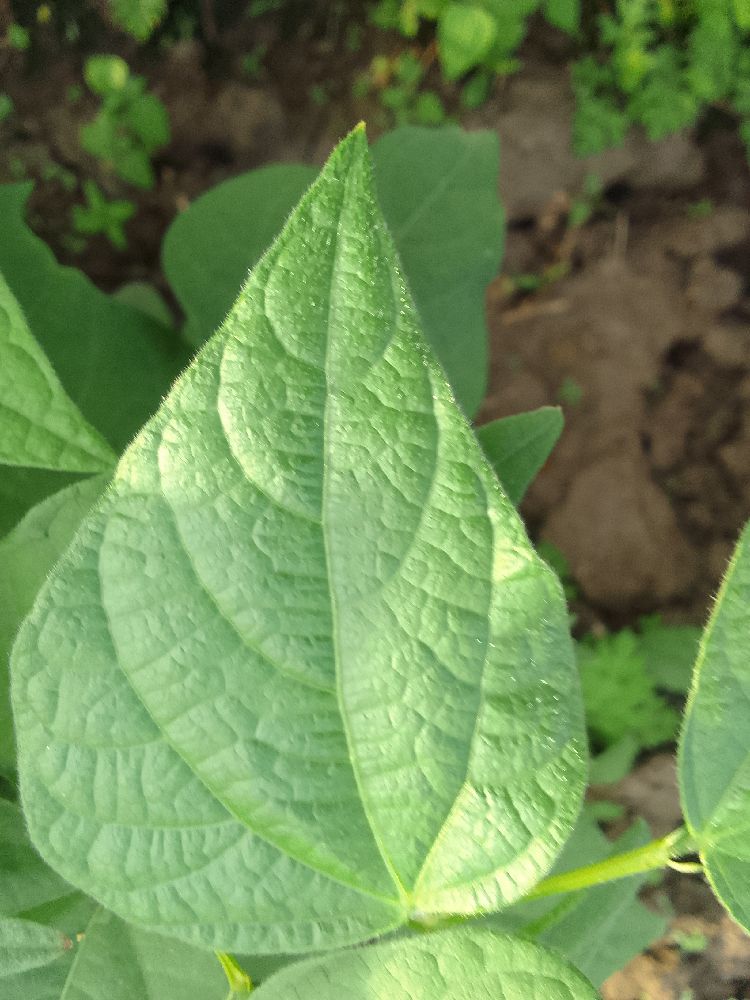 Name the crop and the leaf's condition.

common bean, healthy
